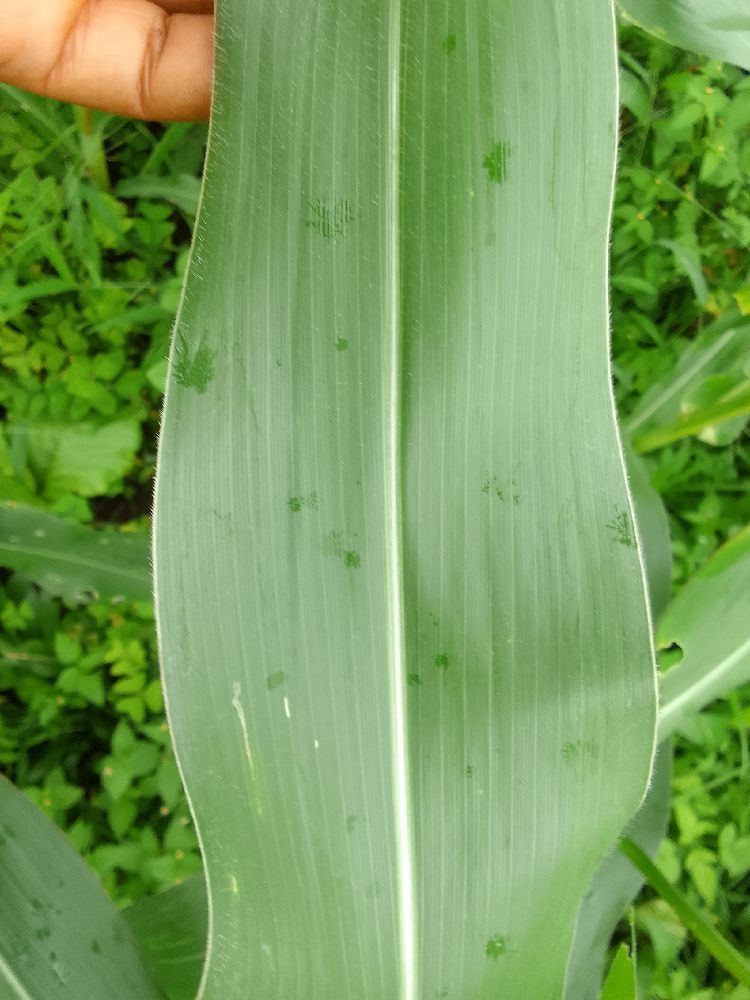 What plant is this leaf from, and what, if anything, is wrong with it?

maize, healthy
